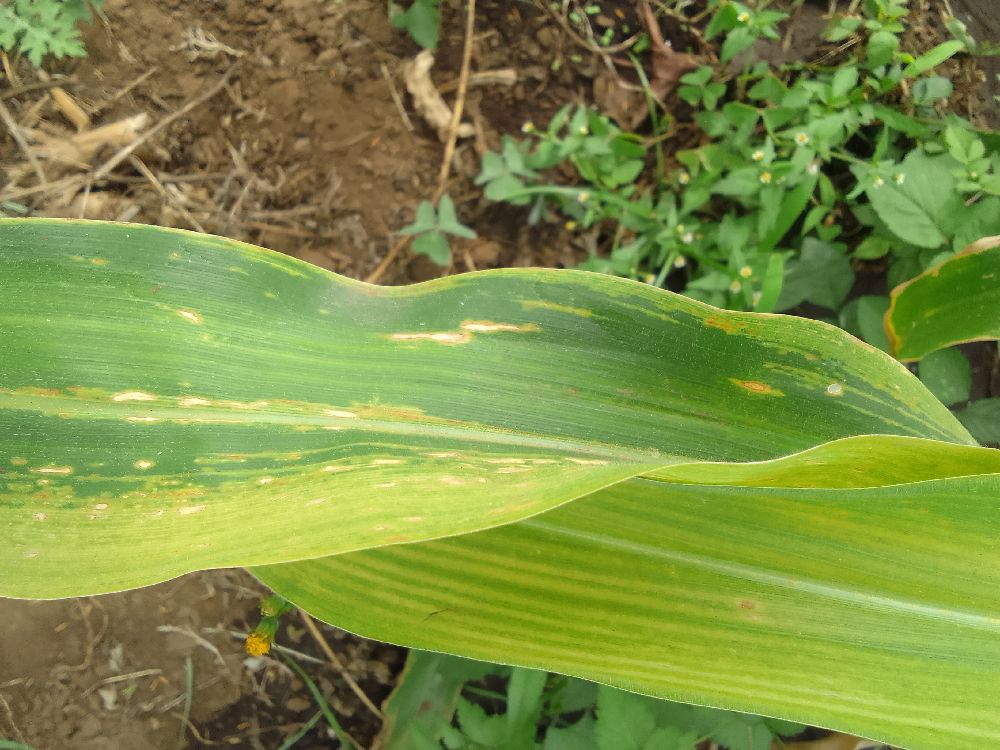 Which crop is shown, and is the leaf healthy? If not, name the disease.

maize, maize lethal necrosis
